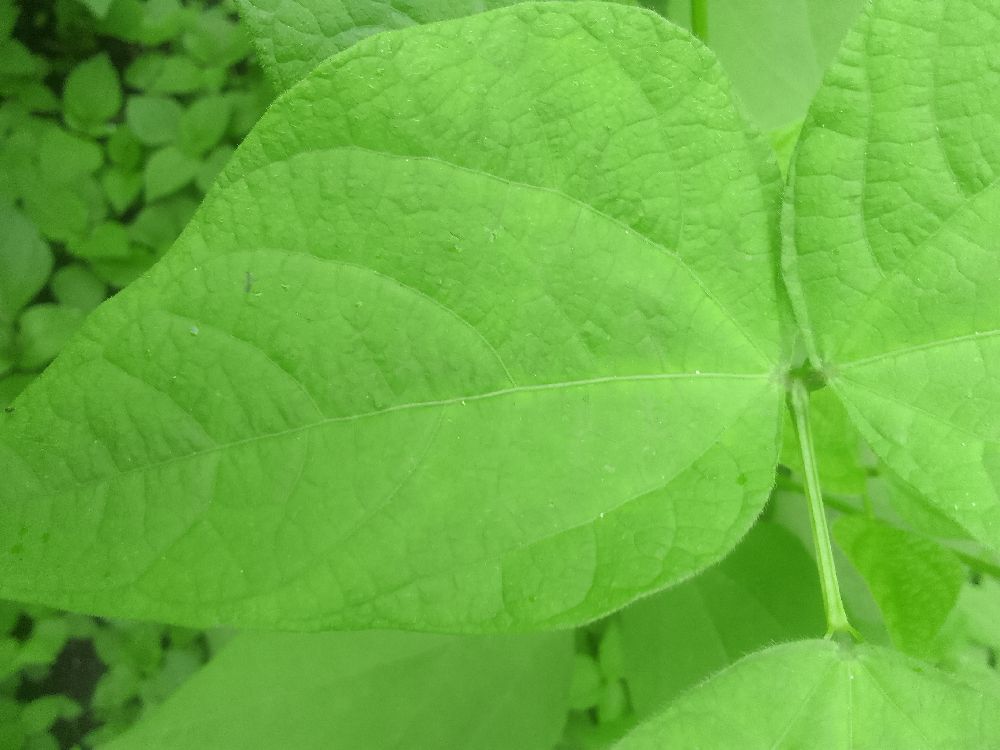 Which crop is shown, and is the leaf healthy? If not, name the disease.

common bean, healthy
